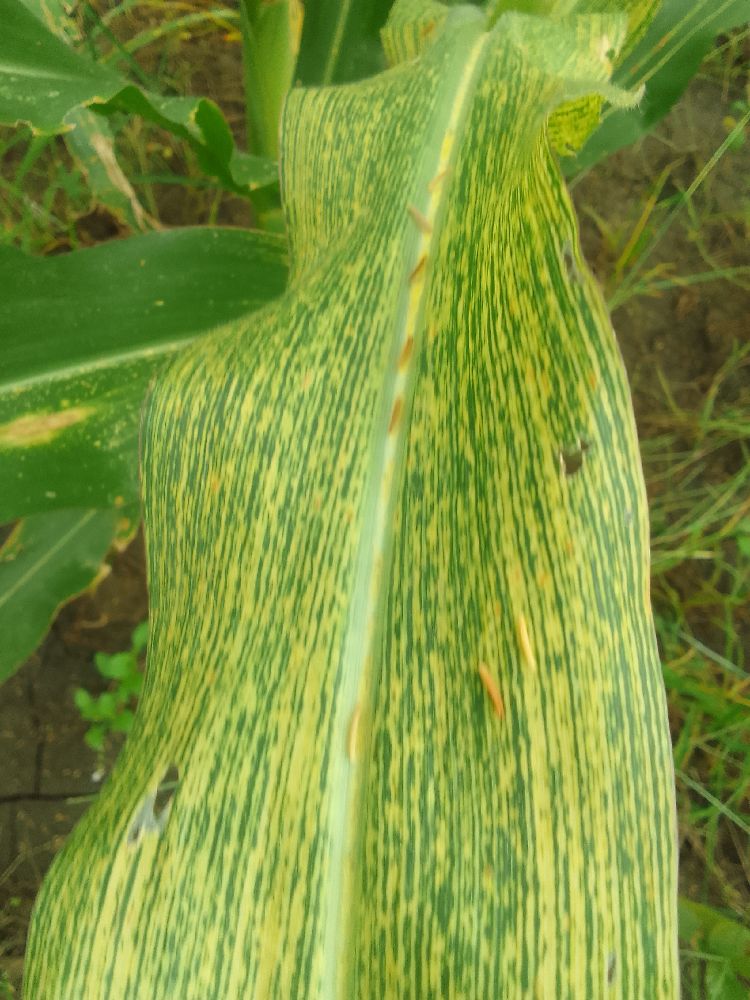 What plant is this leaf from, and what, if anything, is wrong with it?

maize, maize streak virus
